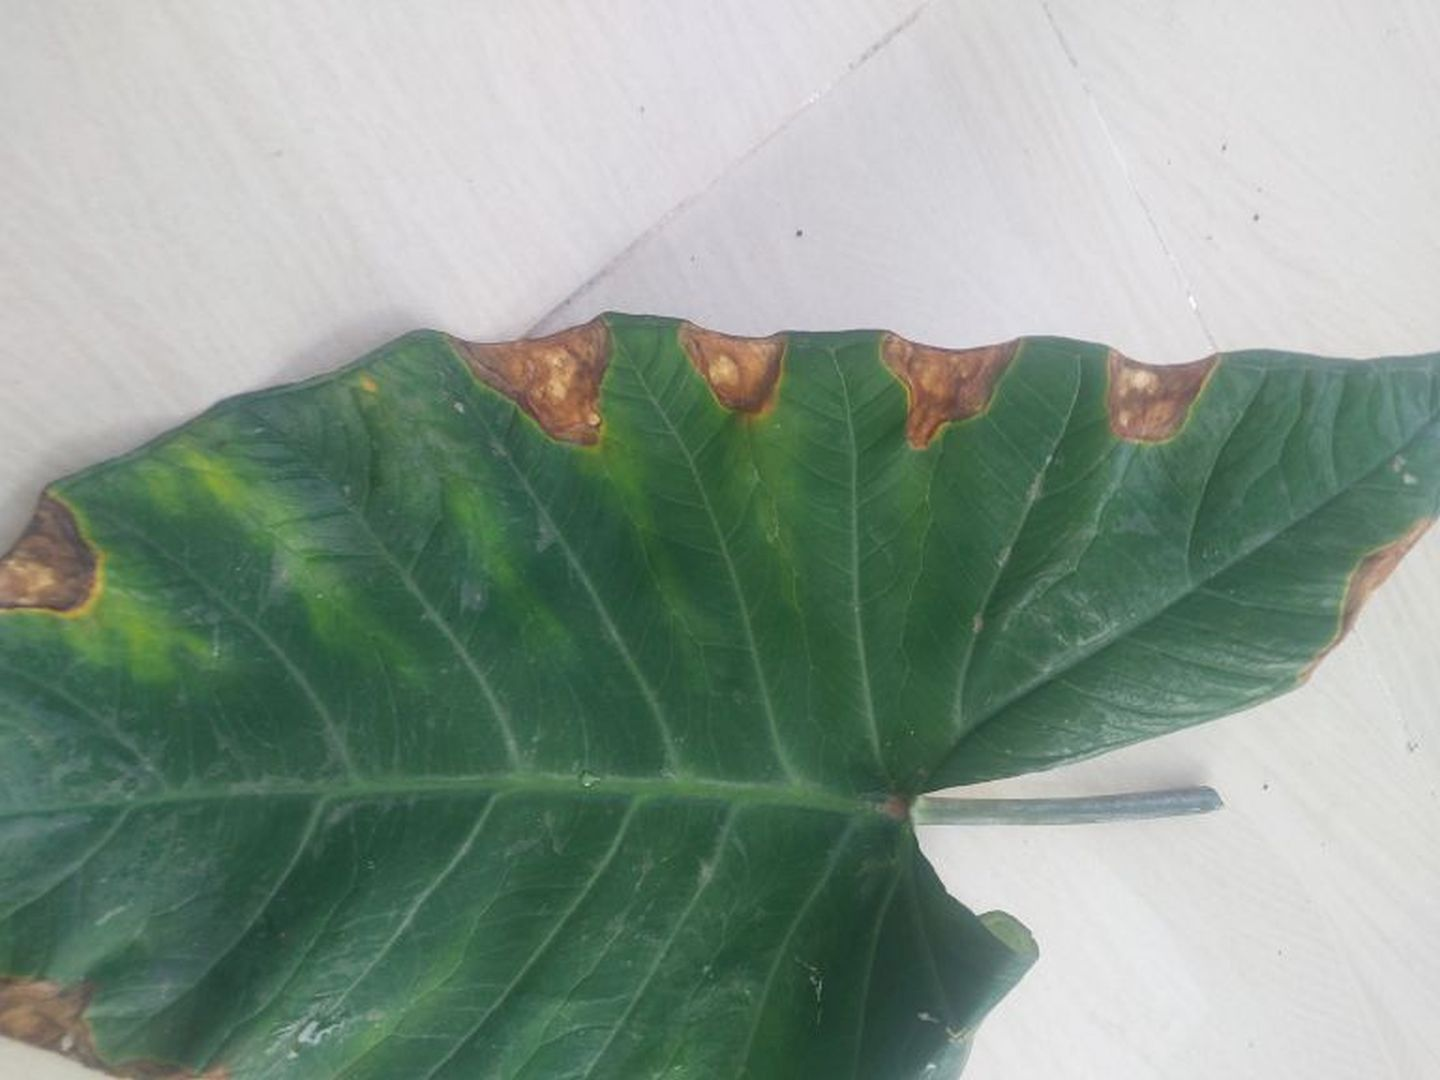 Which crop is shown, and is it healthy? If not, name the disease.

taro, leaf blight
